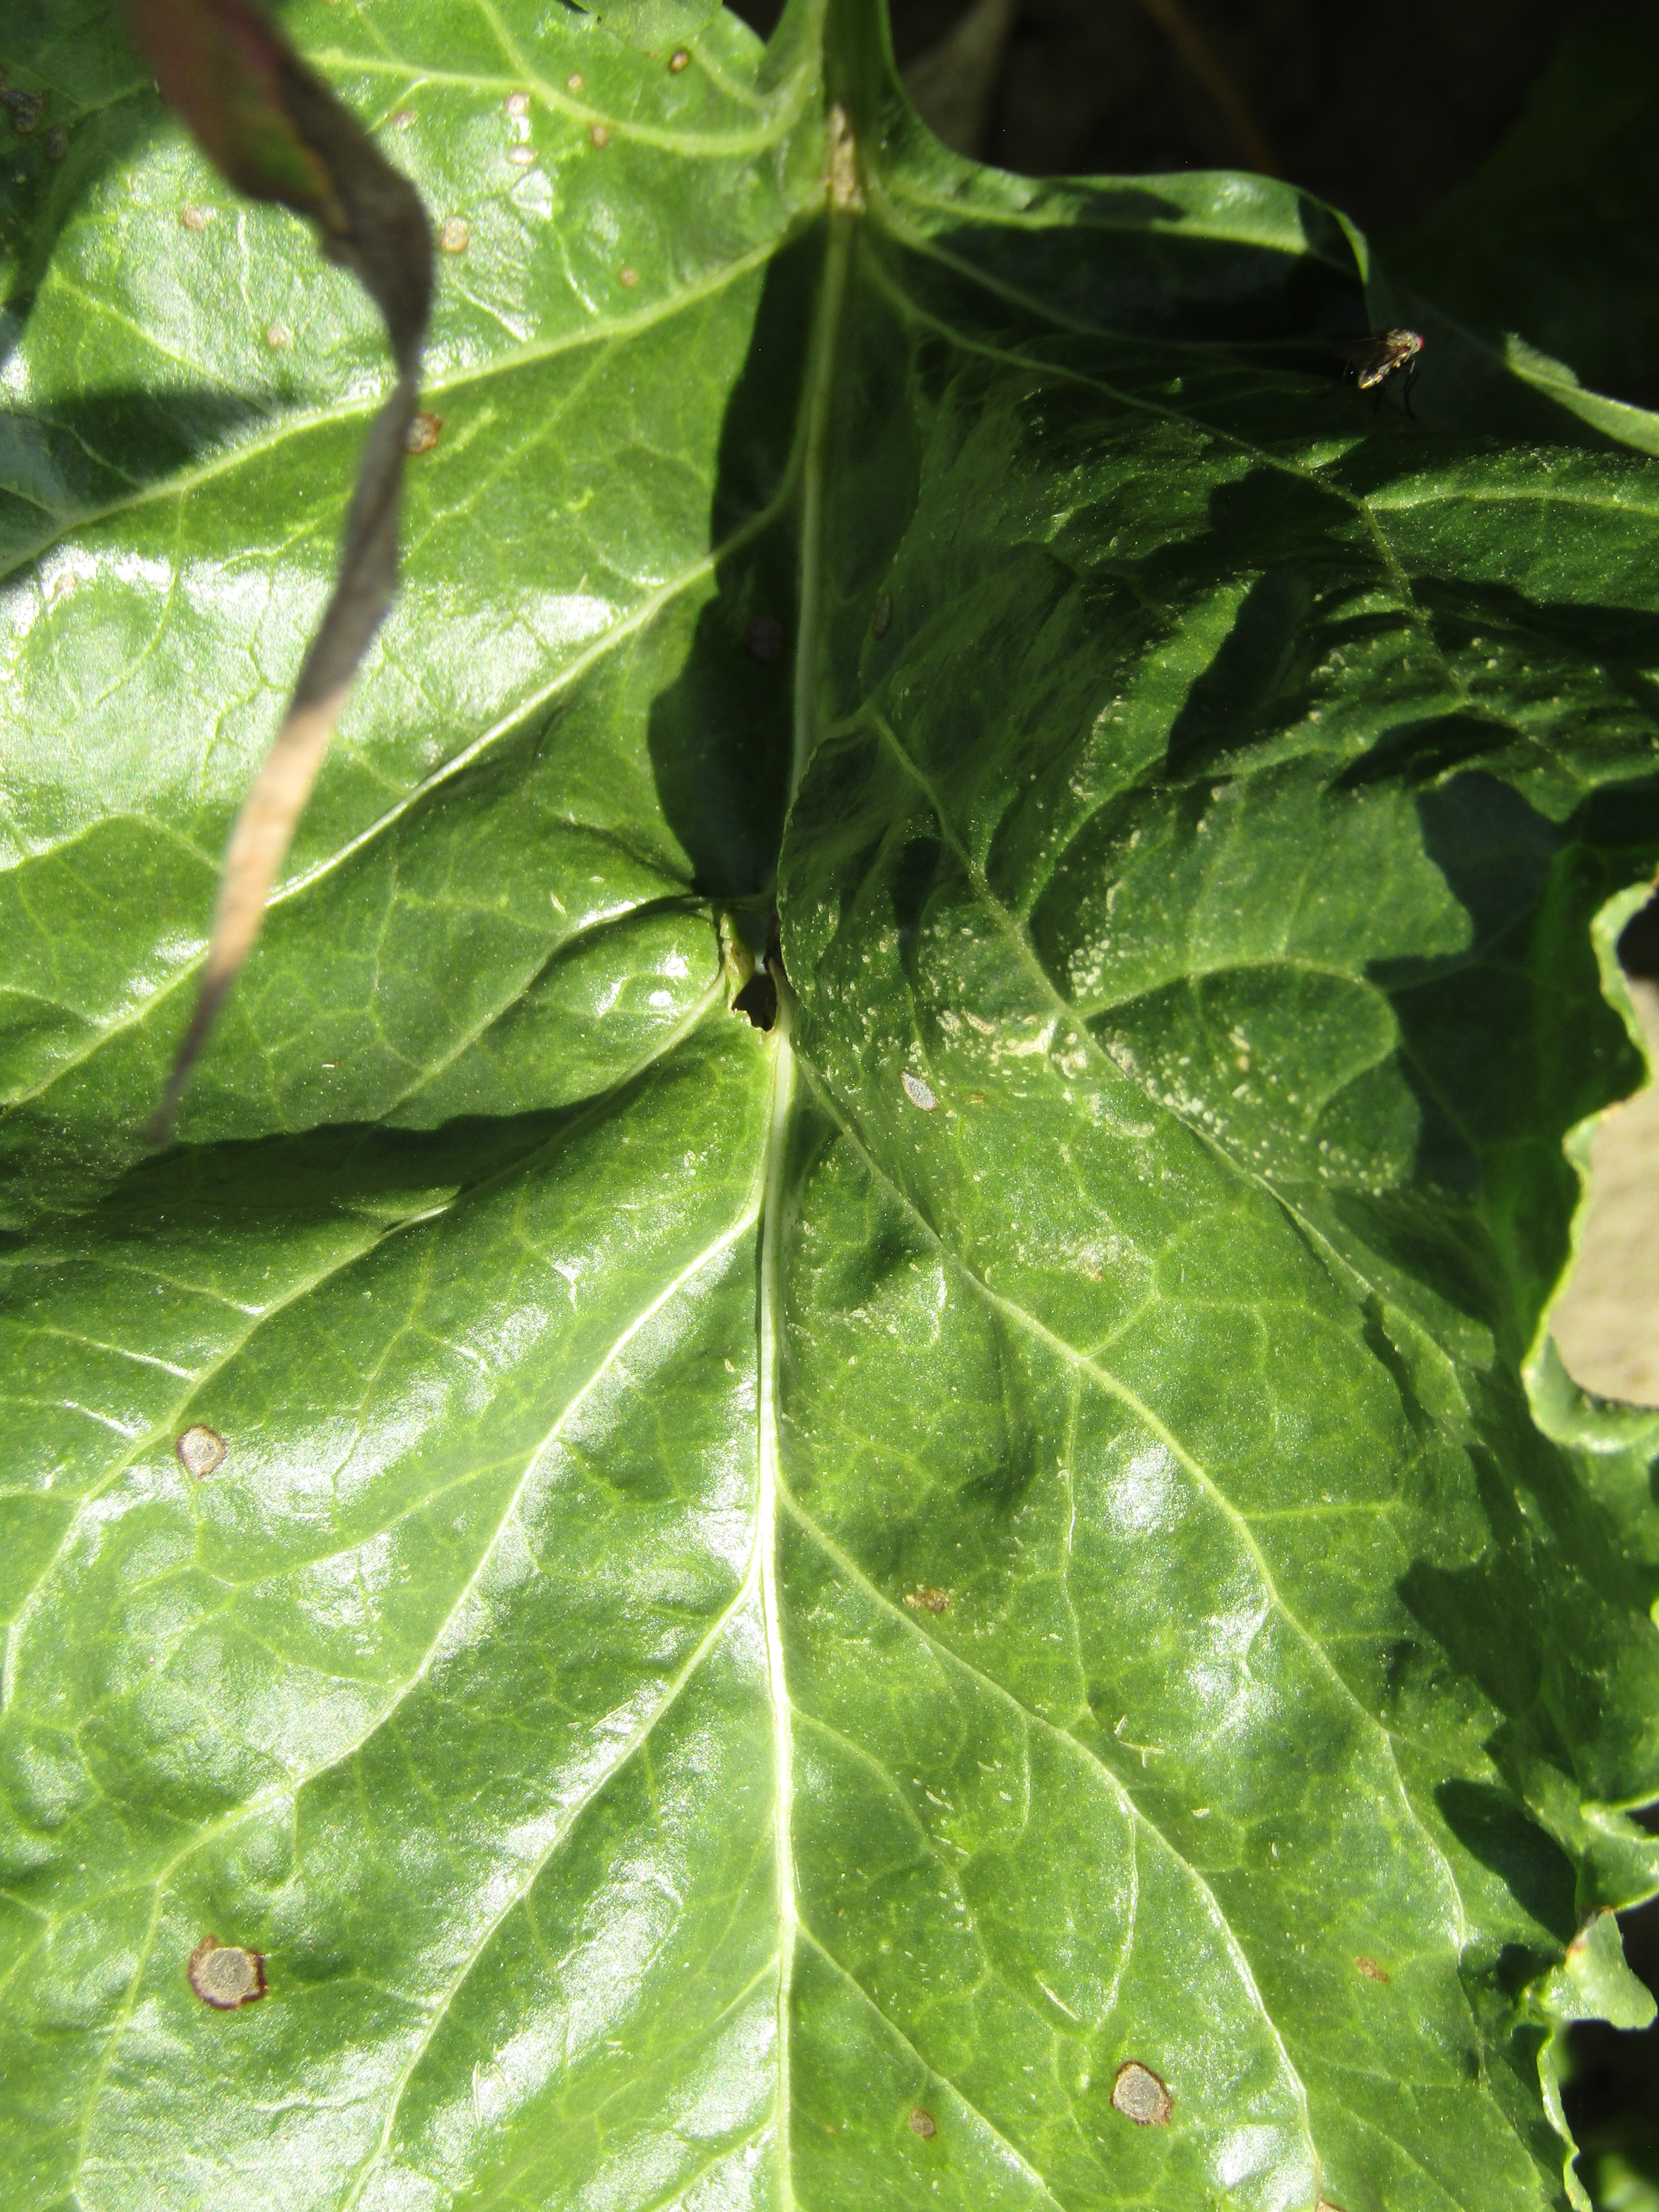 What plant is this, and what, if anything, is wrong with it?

beet, cercospora
